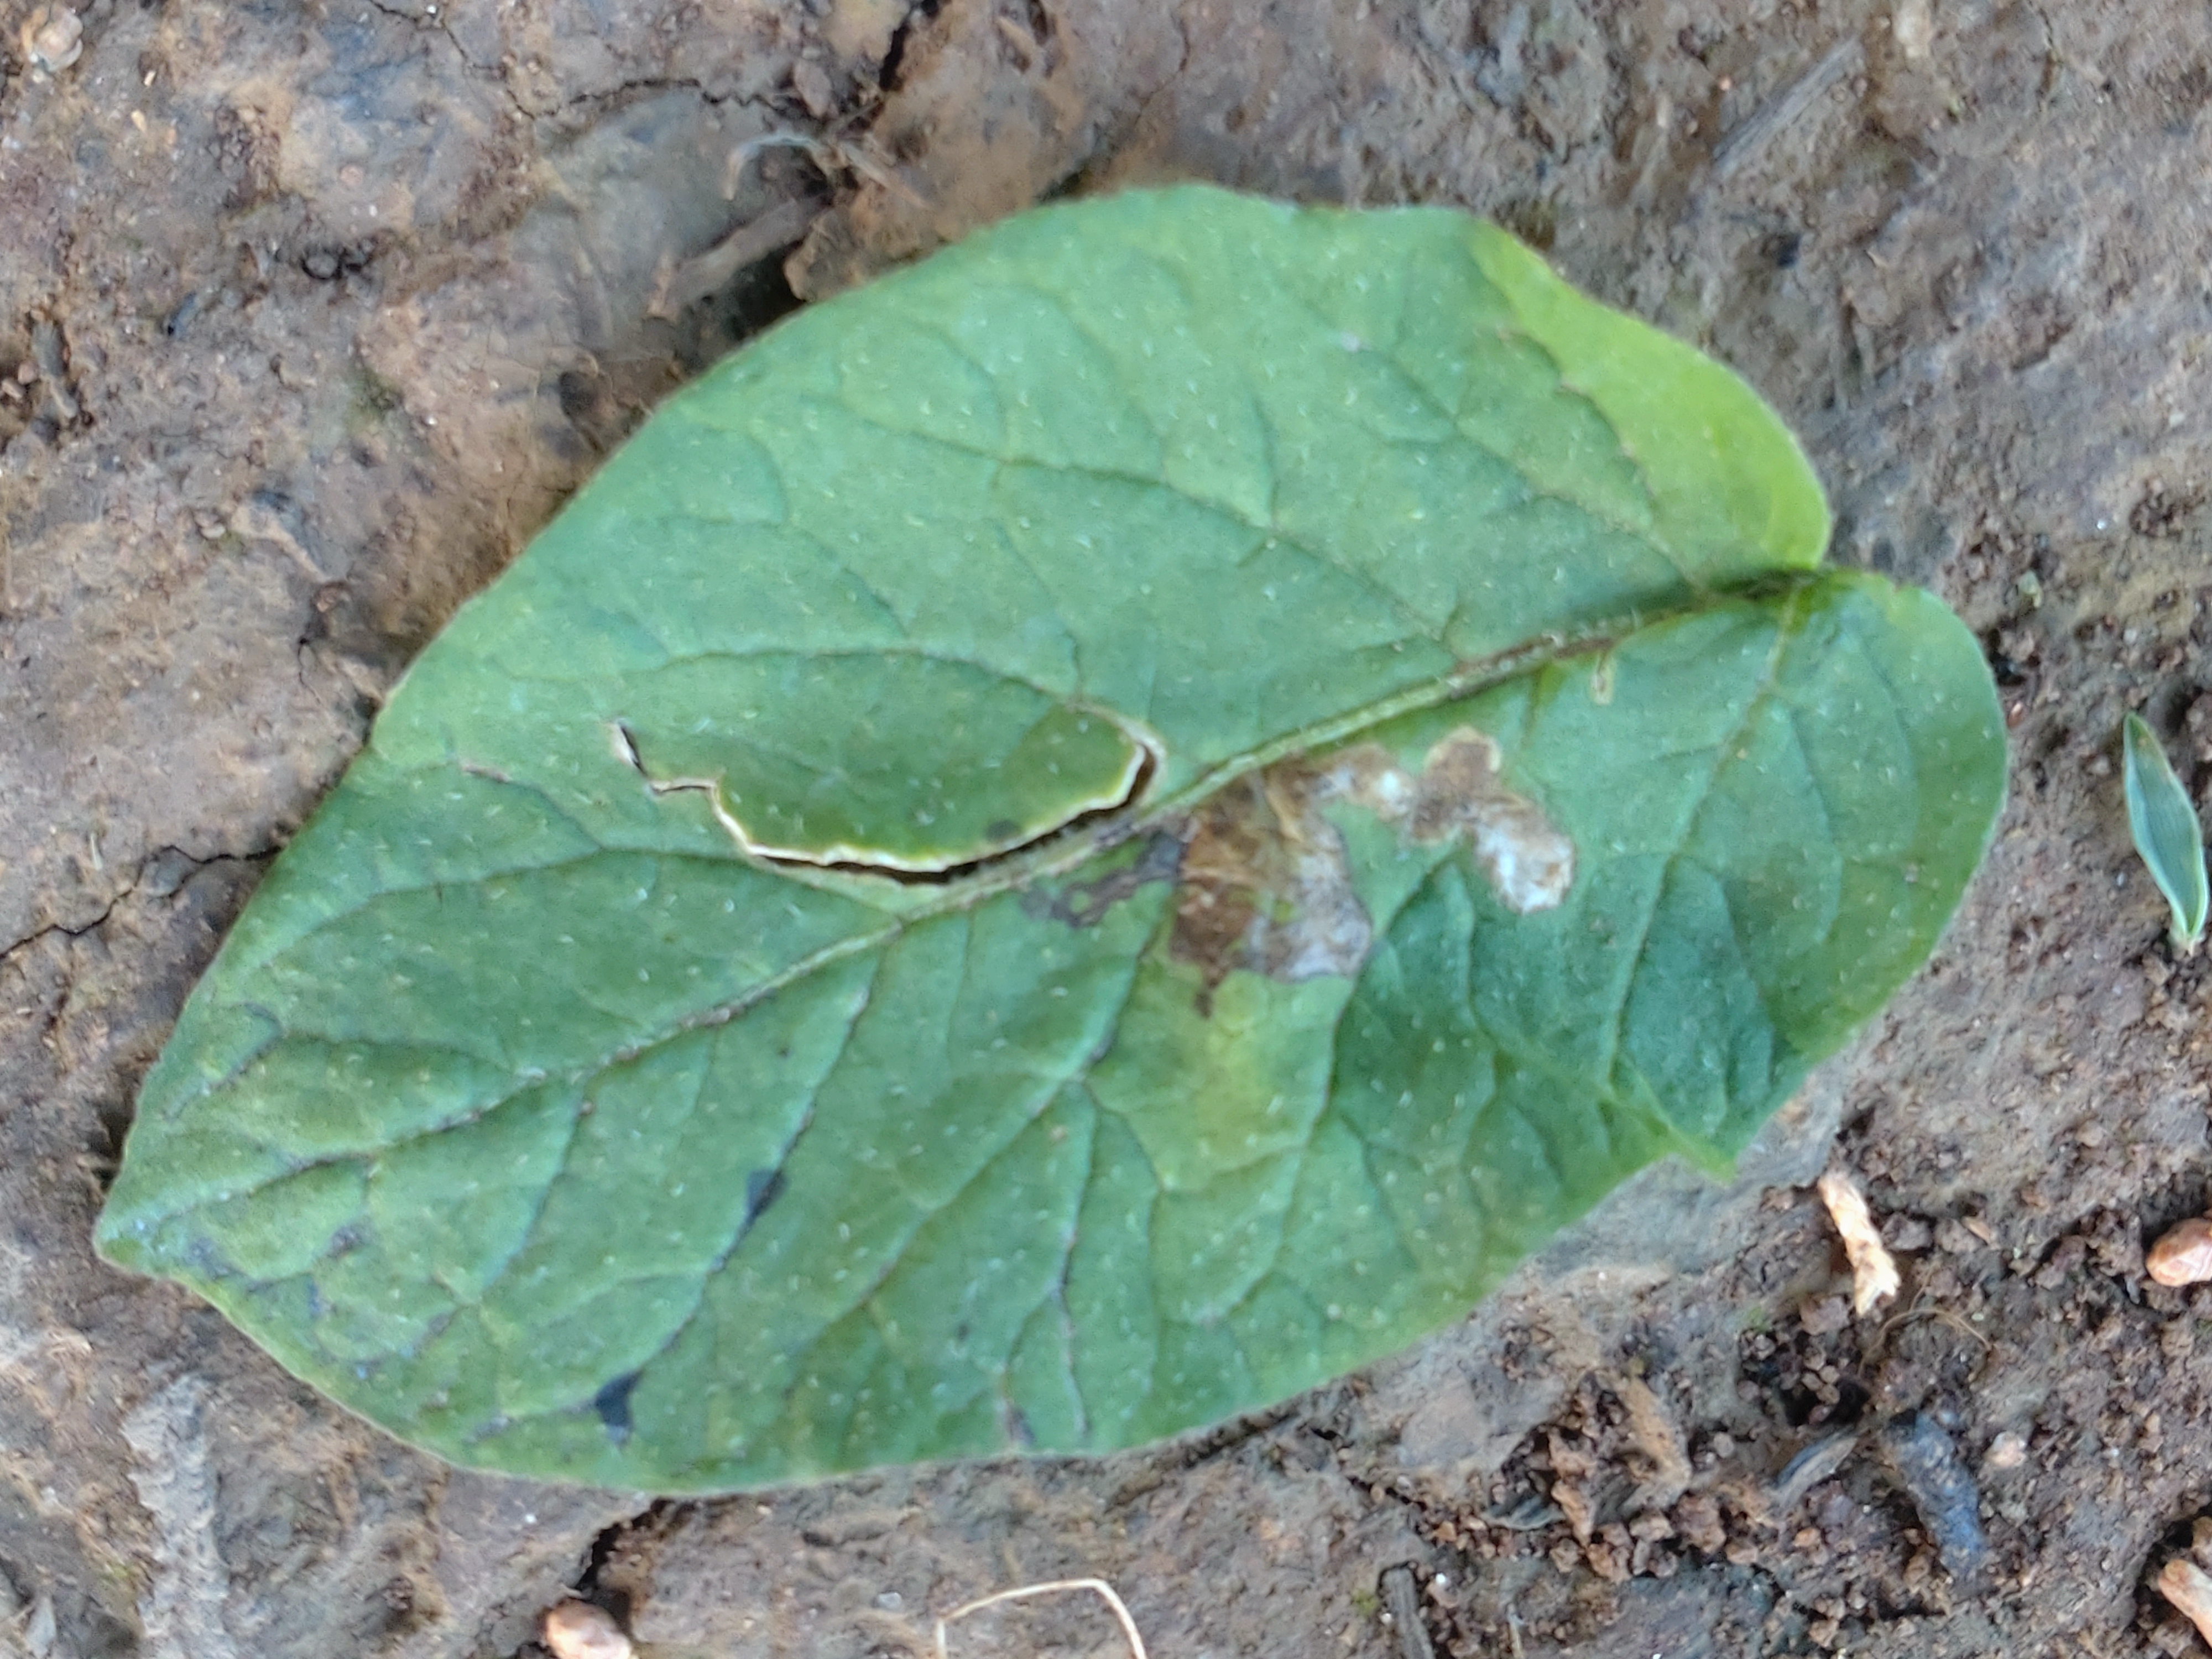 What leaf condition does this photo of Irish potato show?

early blight
